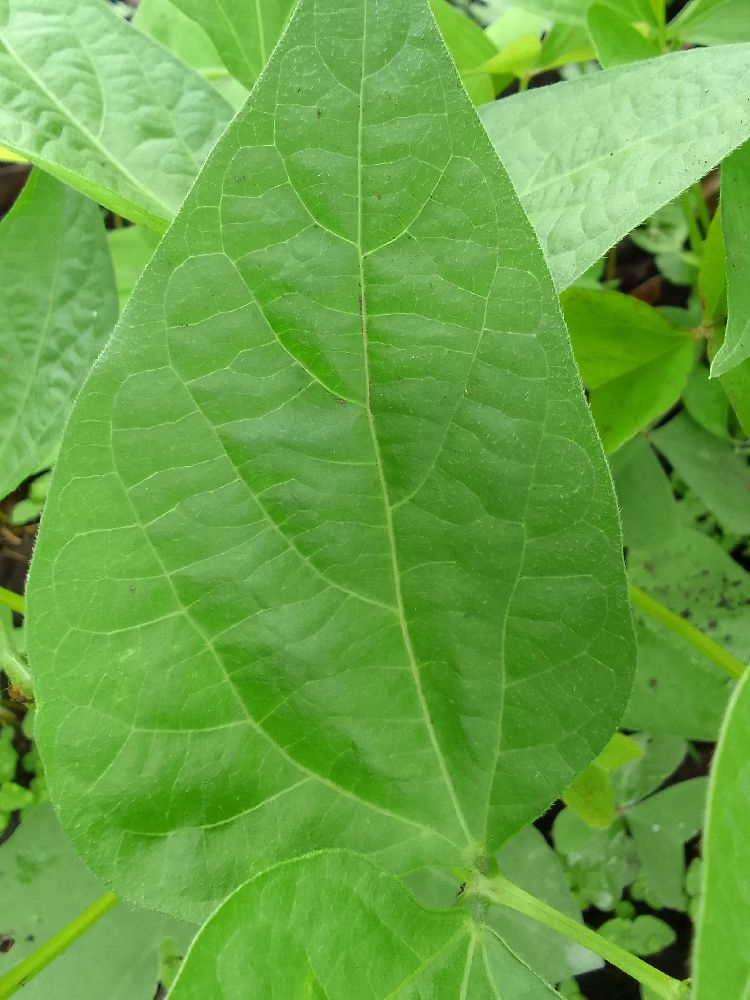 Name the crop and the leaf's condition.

common bean, healthy
